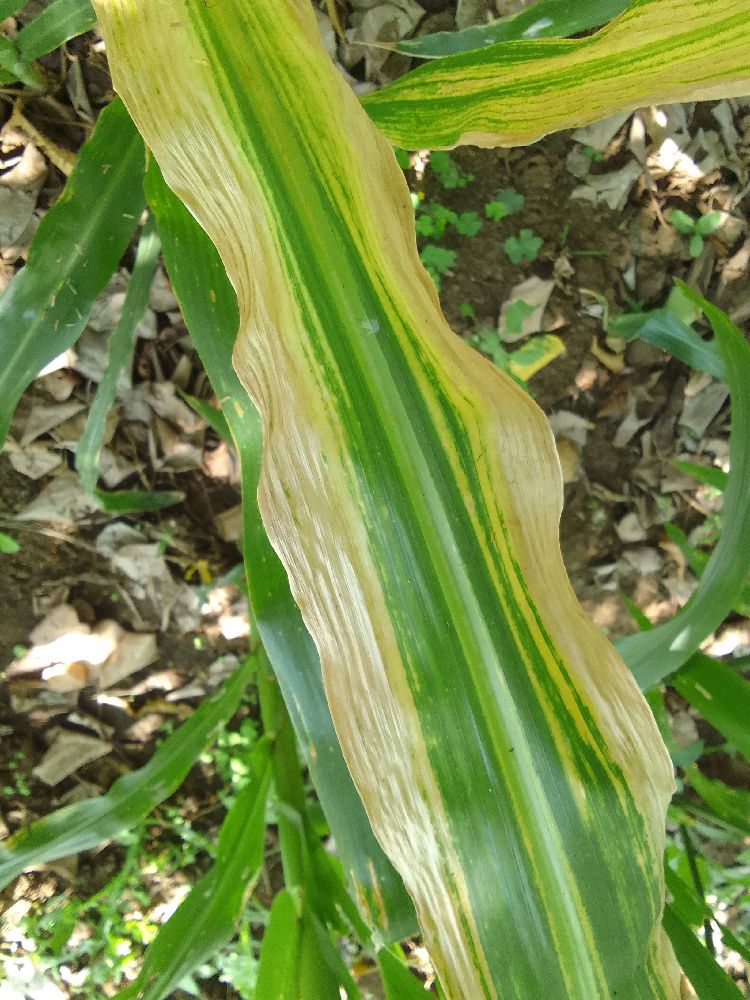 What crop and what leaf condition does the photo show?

maize, maize lethal necrosis
